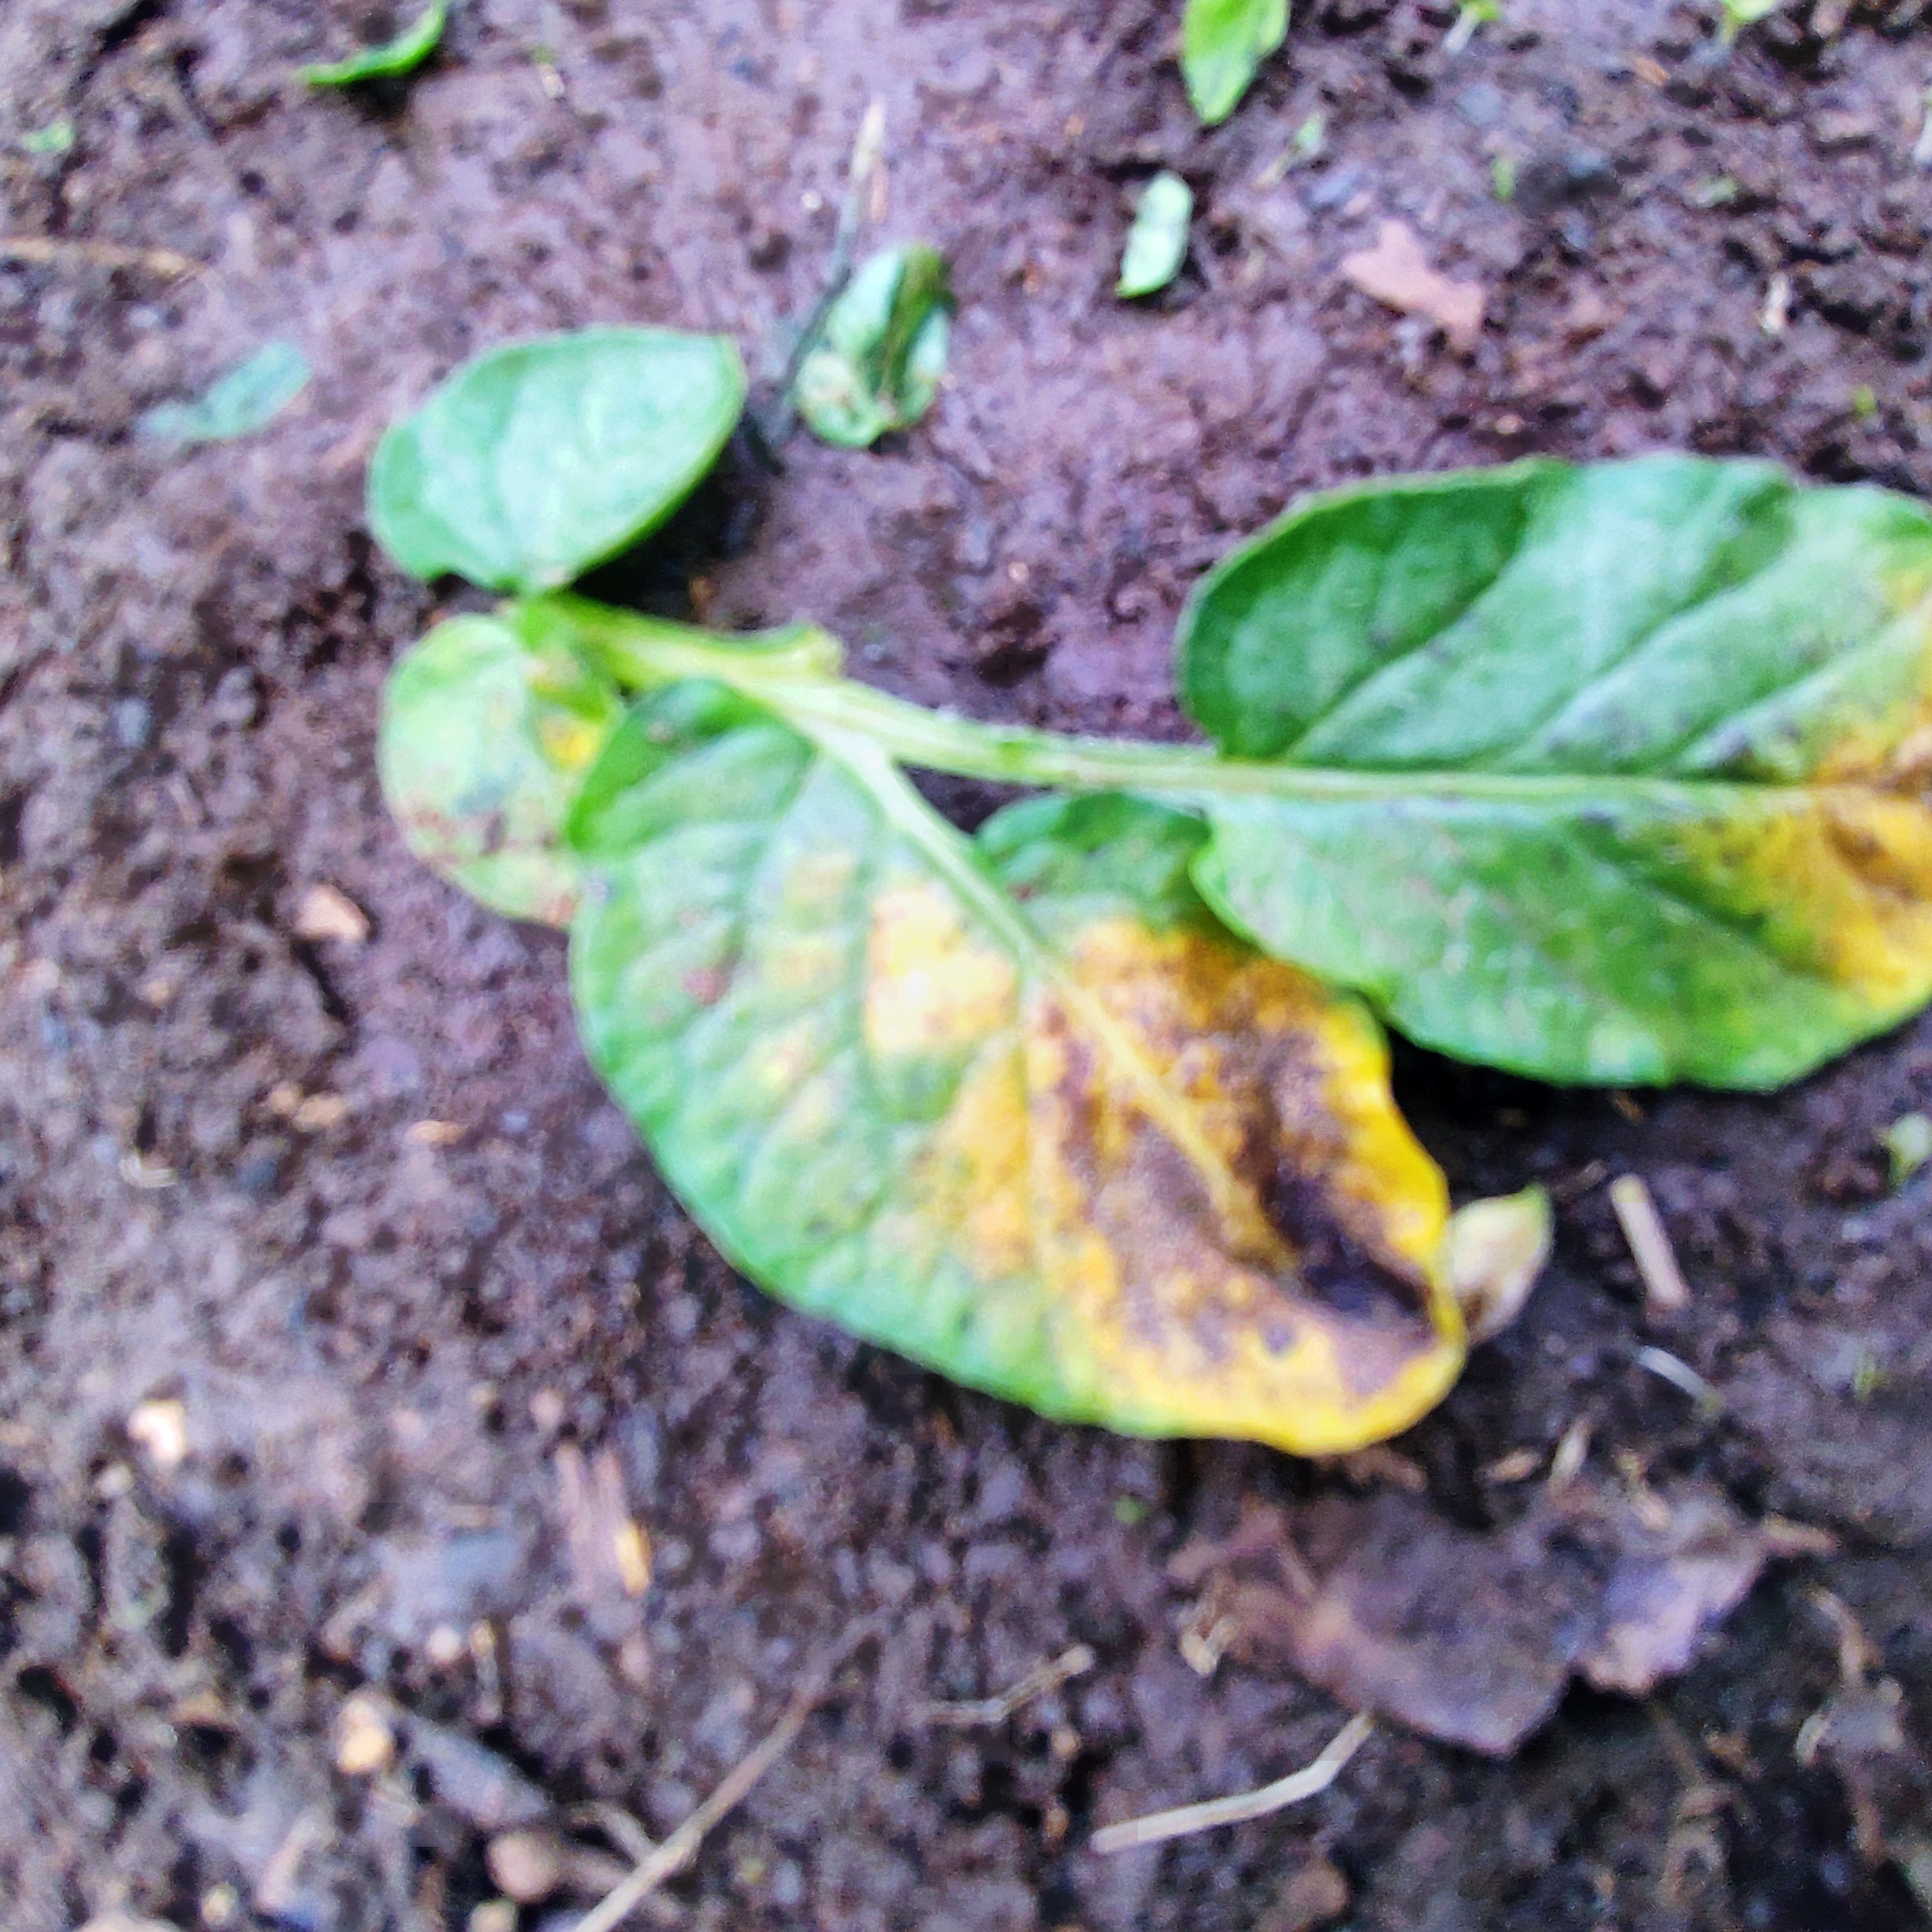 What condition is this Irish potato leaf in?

late blight
